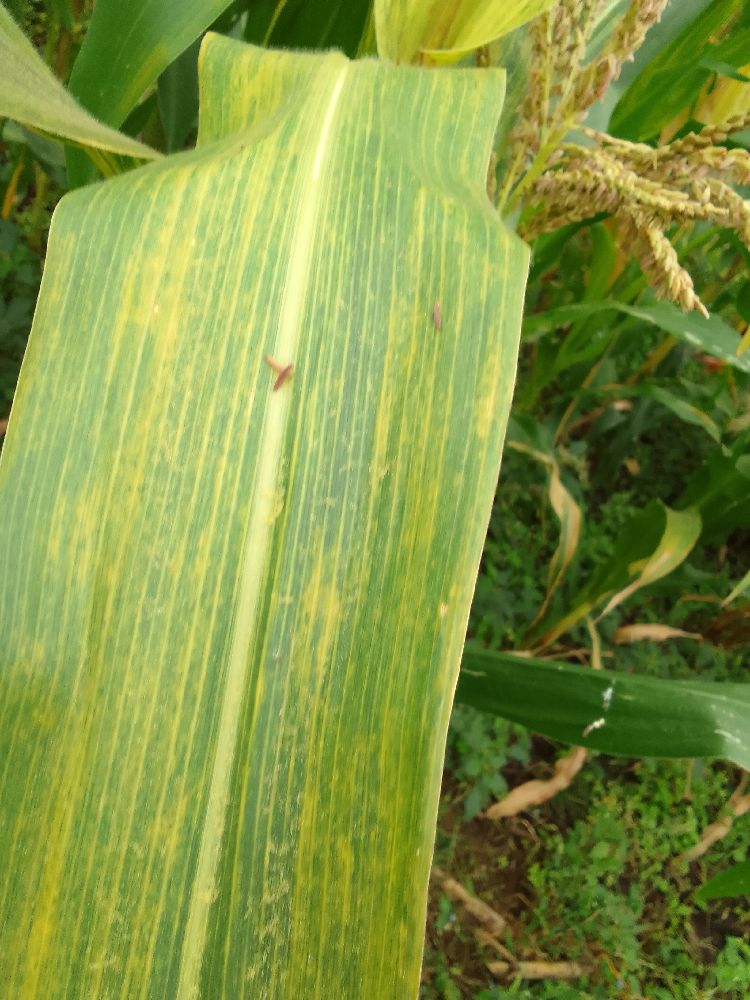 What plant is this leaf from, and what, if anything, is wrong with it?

maize, maize lethal necrosis
